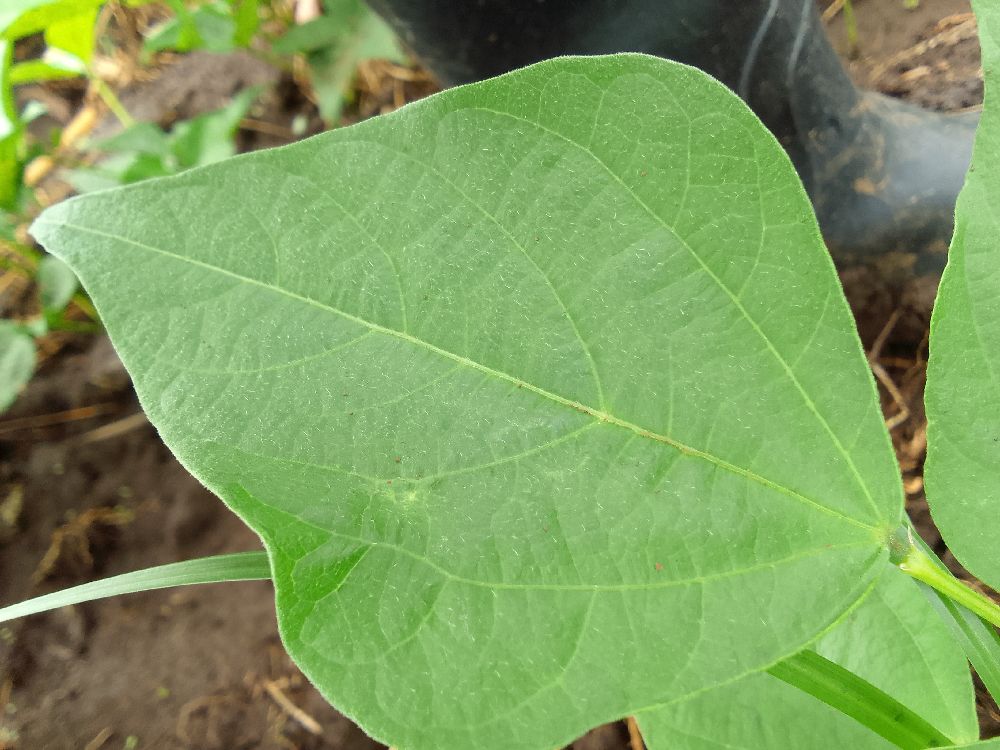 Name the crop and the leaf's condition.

common bean, healthy
